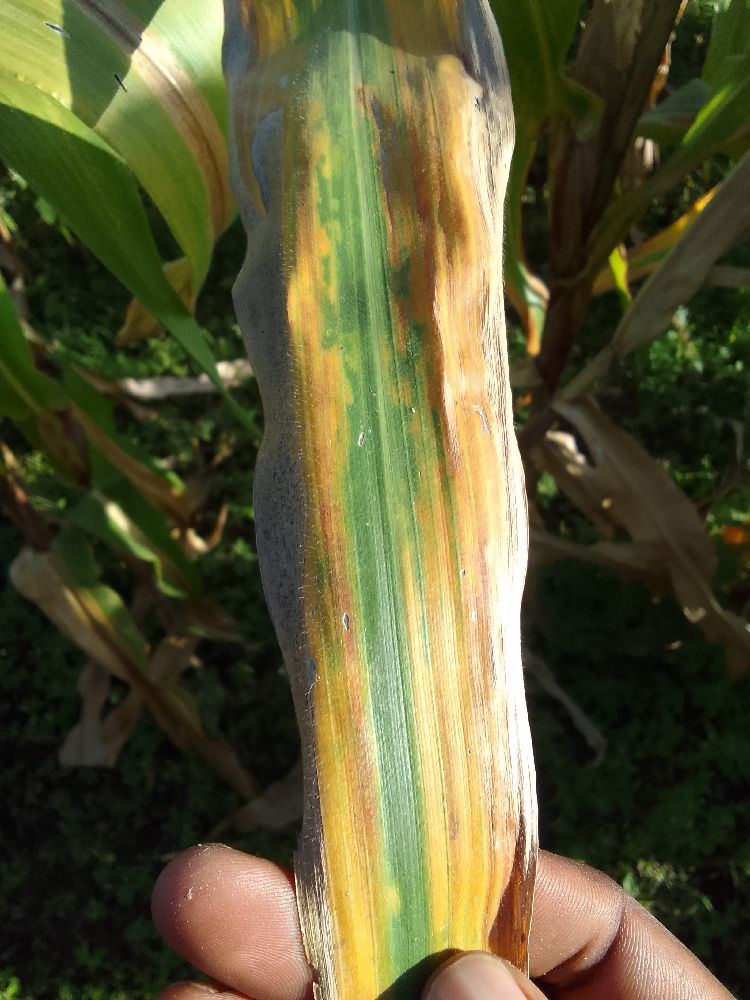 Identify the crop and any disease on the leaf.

maize, maize lethal necrosis
